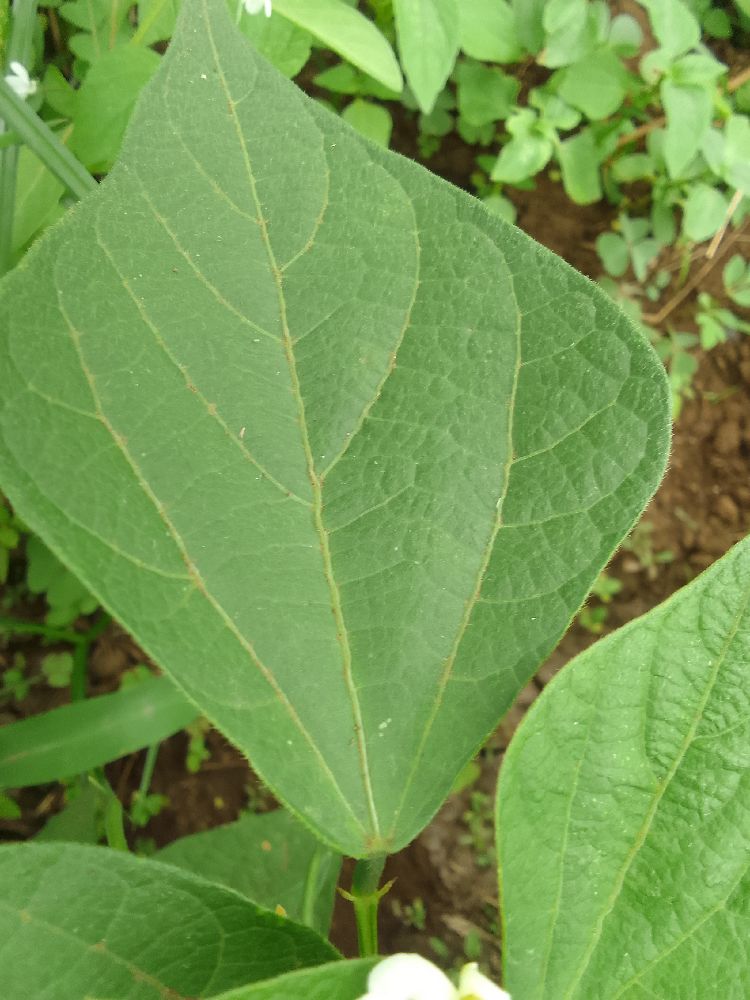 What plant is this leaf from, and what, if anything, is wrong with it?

common bean, healthy
